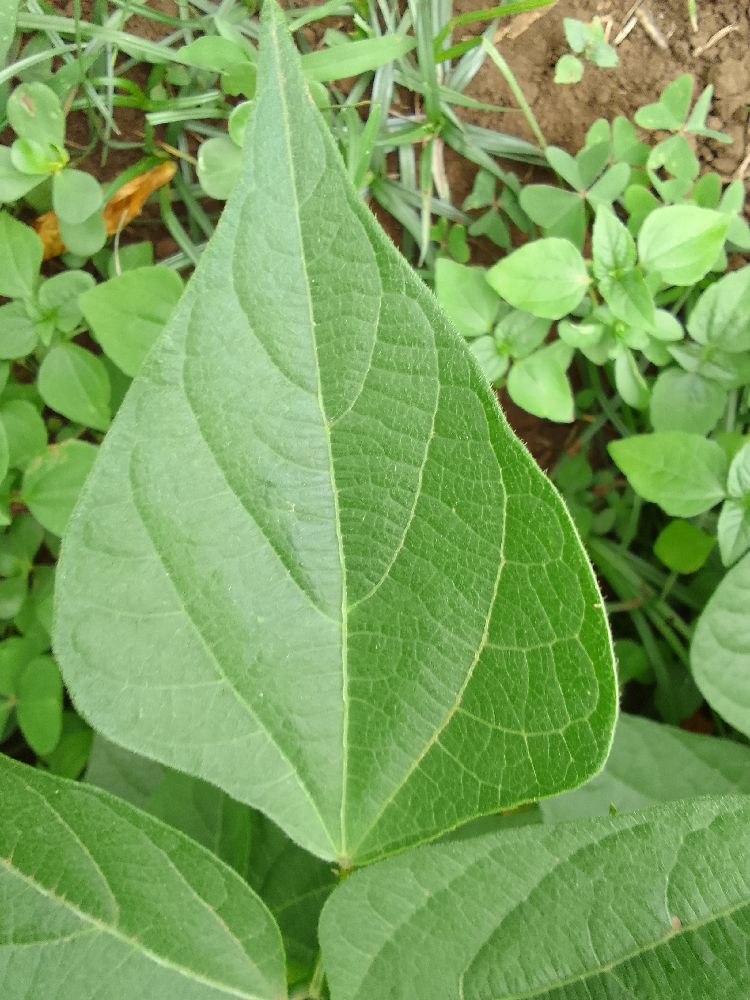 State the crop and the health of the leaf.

common bean, healthy
